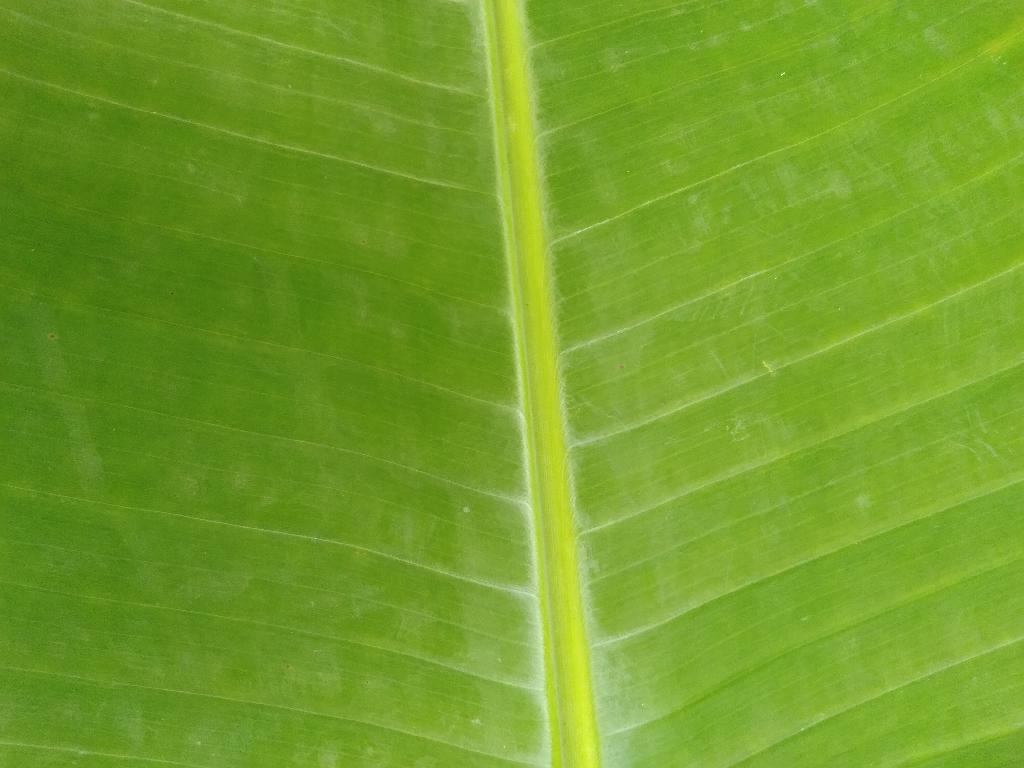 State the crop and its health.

banana, healthy
